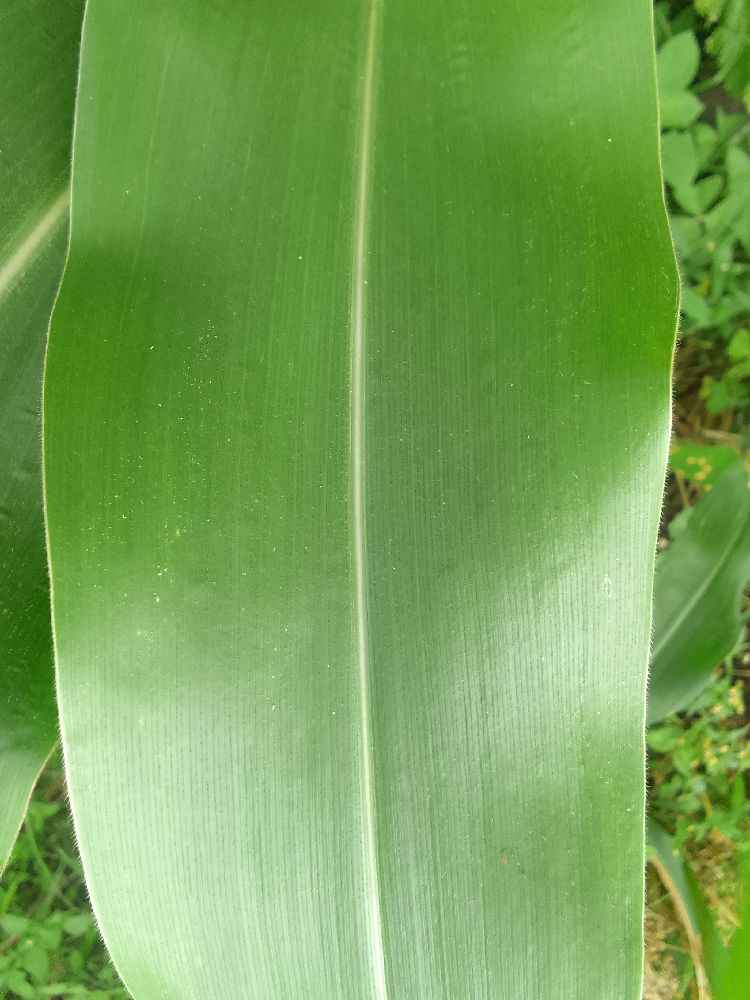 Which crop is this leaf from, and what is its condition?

maize, healthy
